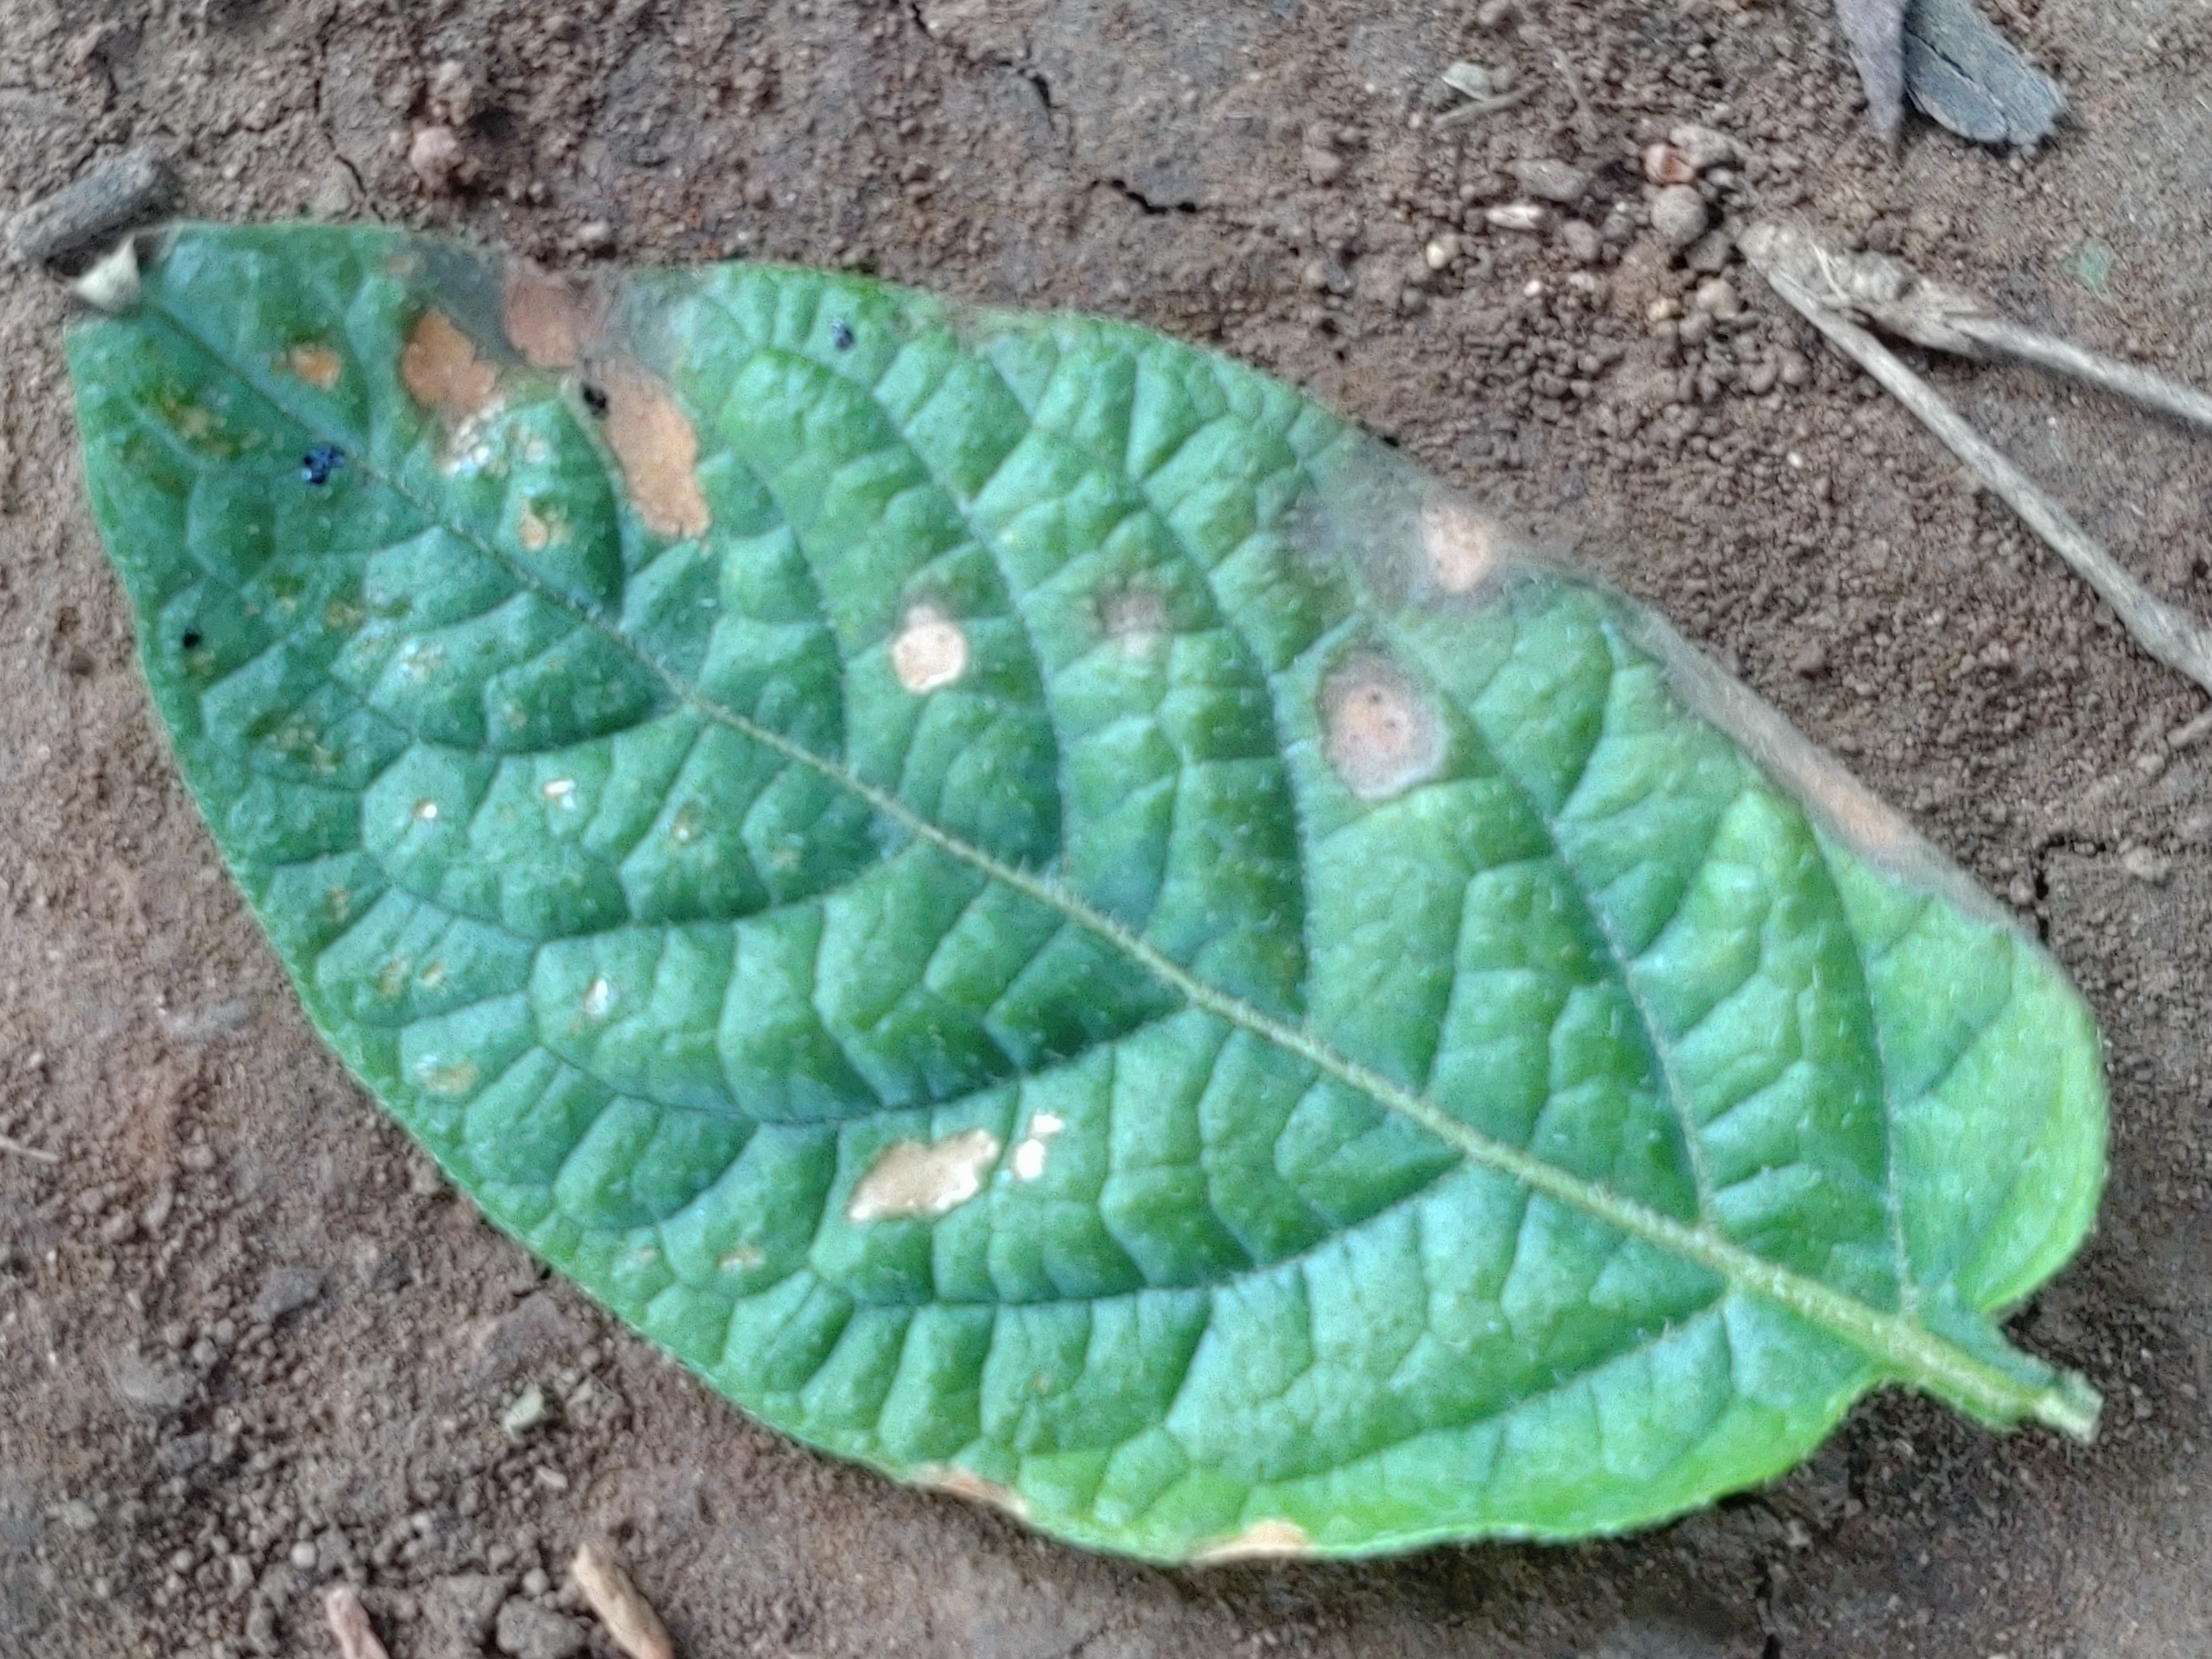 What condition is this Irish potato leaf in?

early blight
